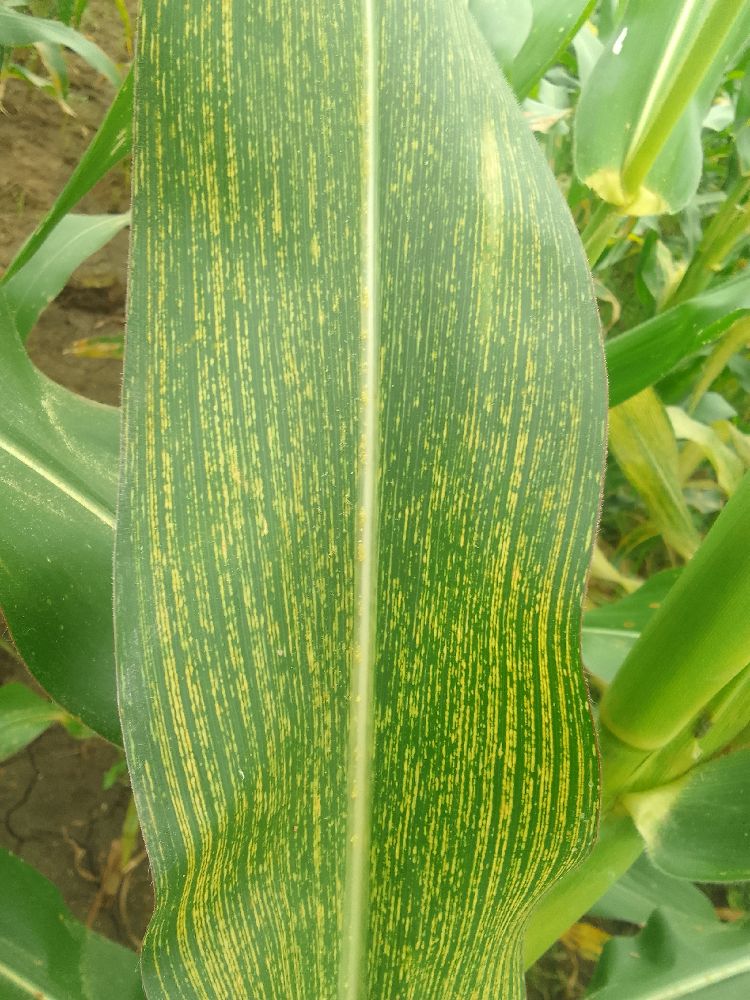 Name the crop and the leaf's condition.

maize, maize streak virus
